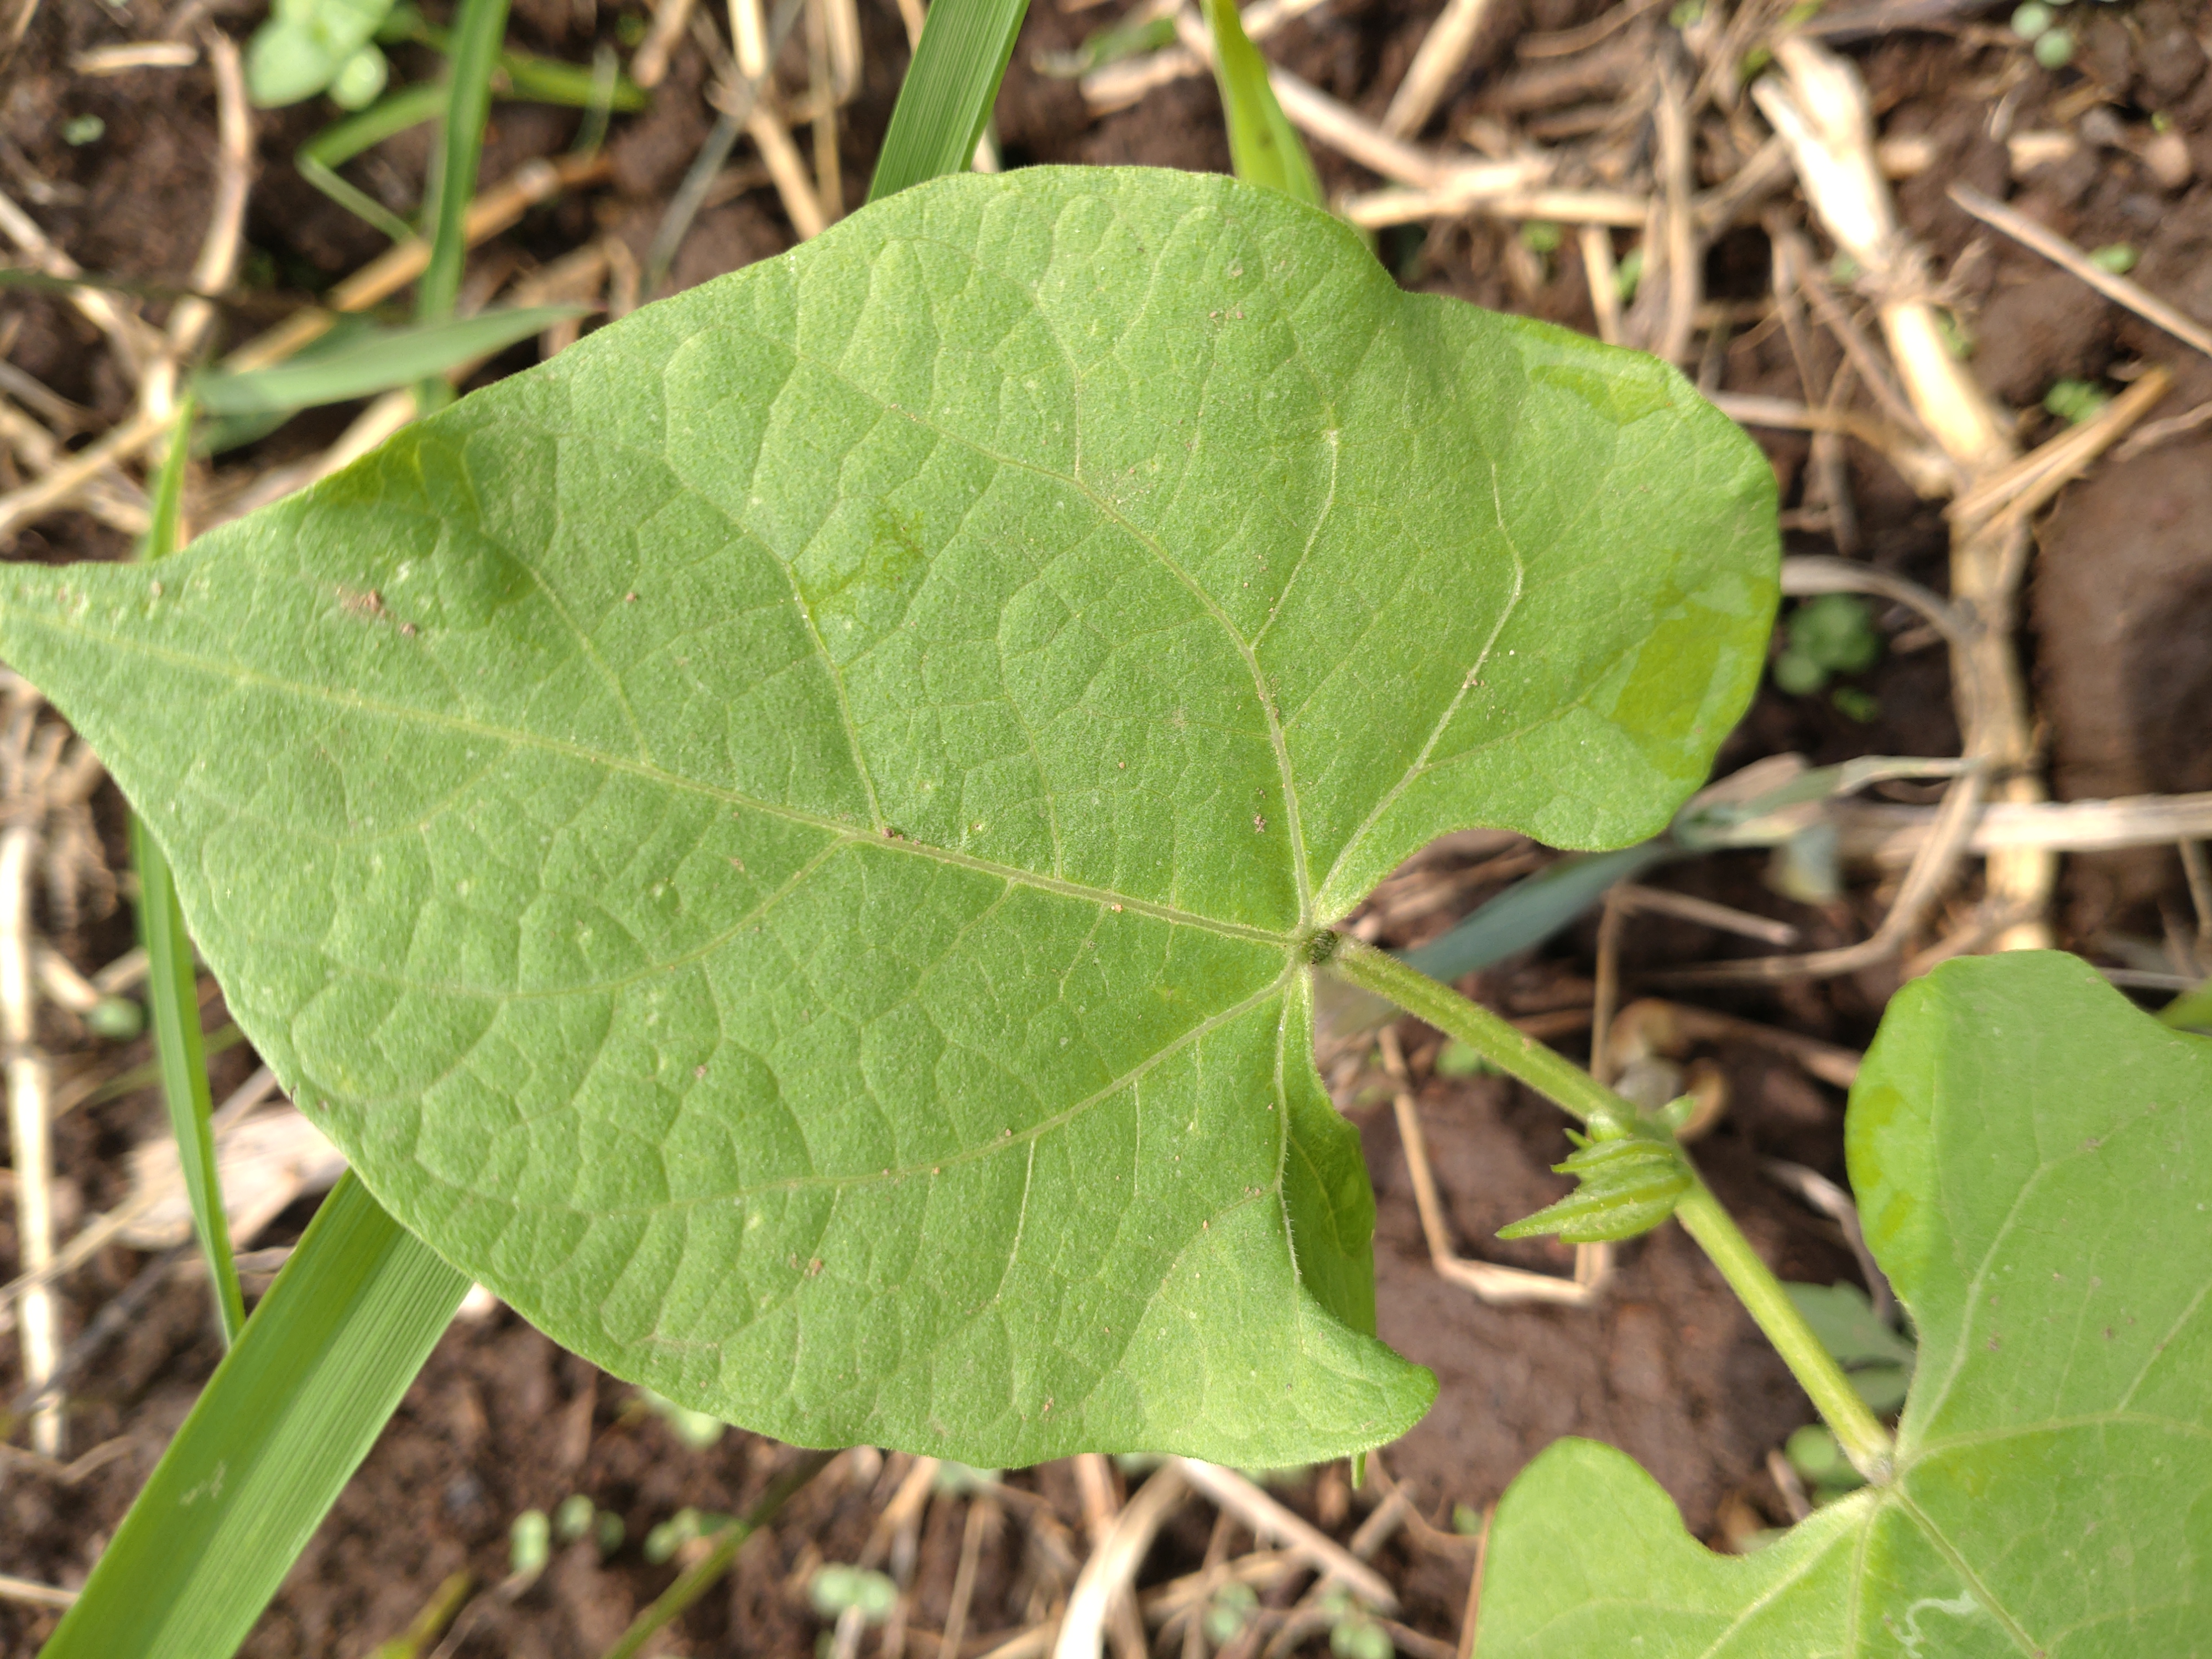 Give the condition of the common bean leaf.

healthy
